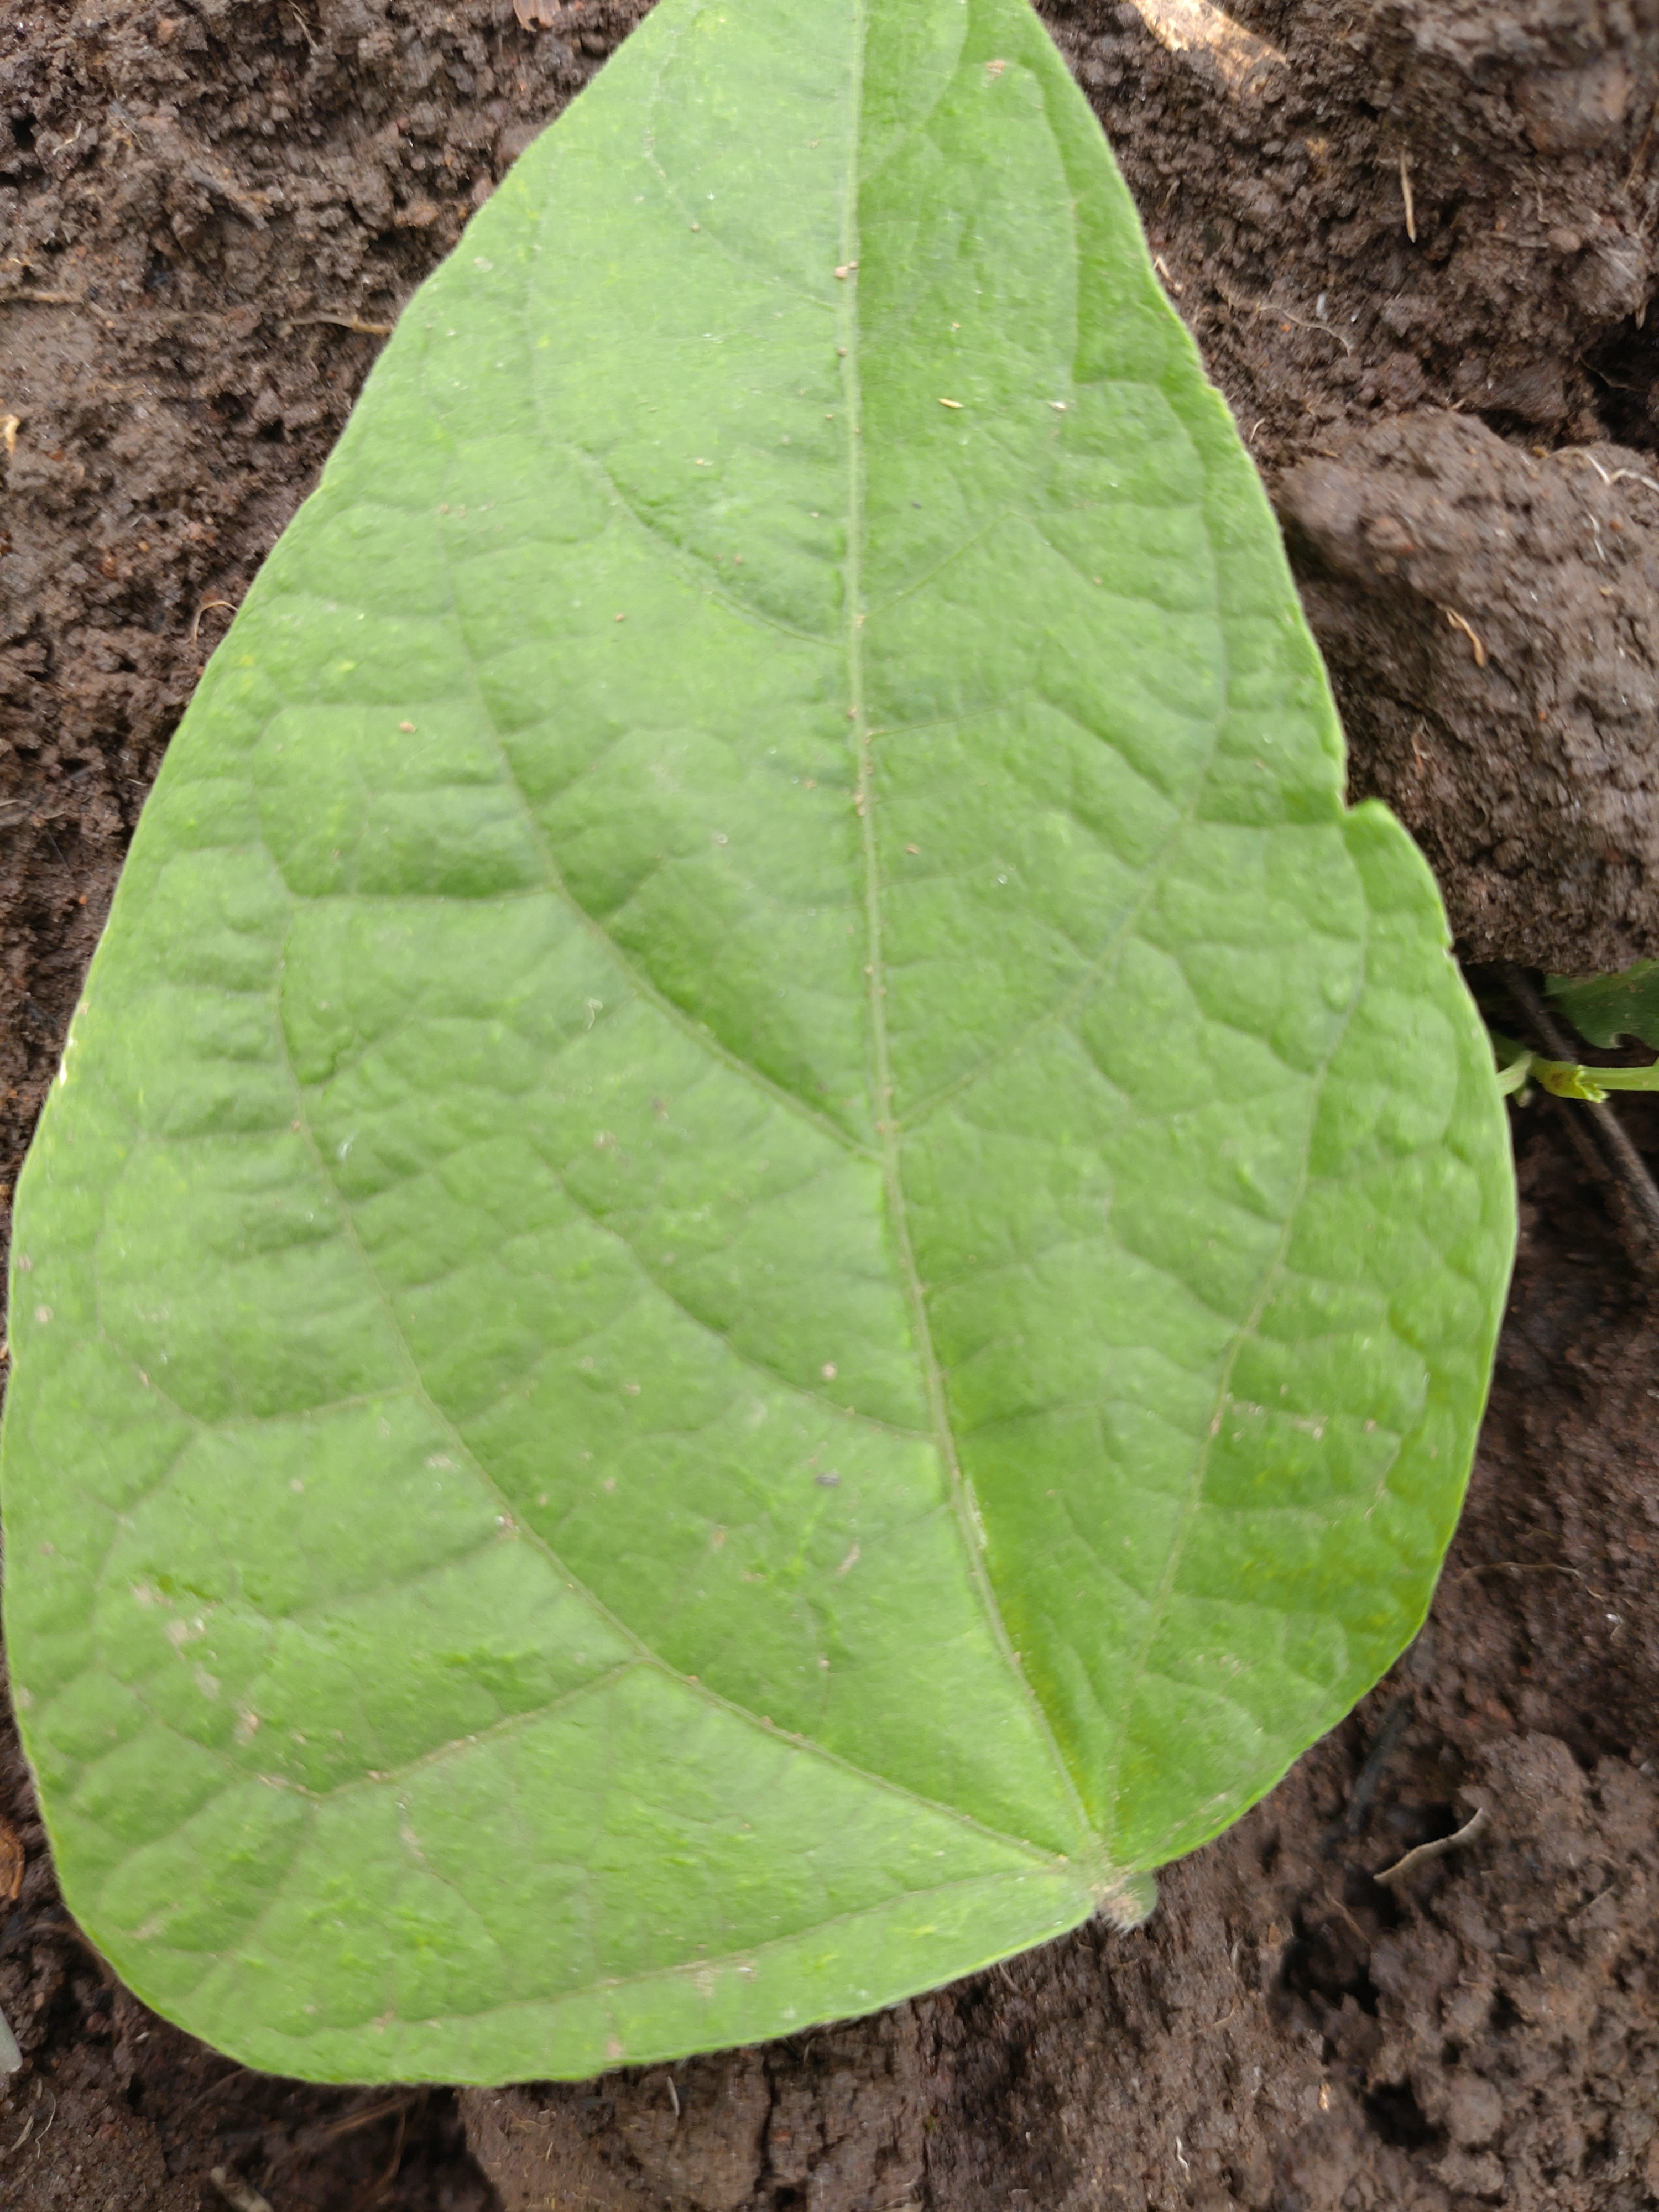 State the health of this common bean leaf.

healthy
